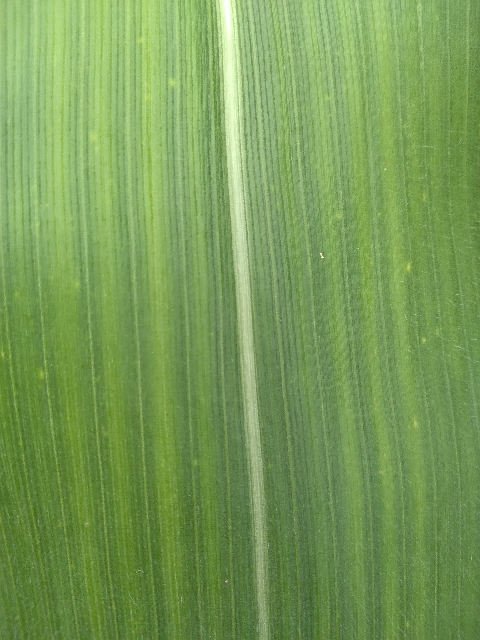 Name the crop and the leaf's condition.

maize, healthy
